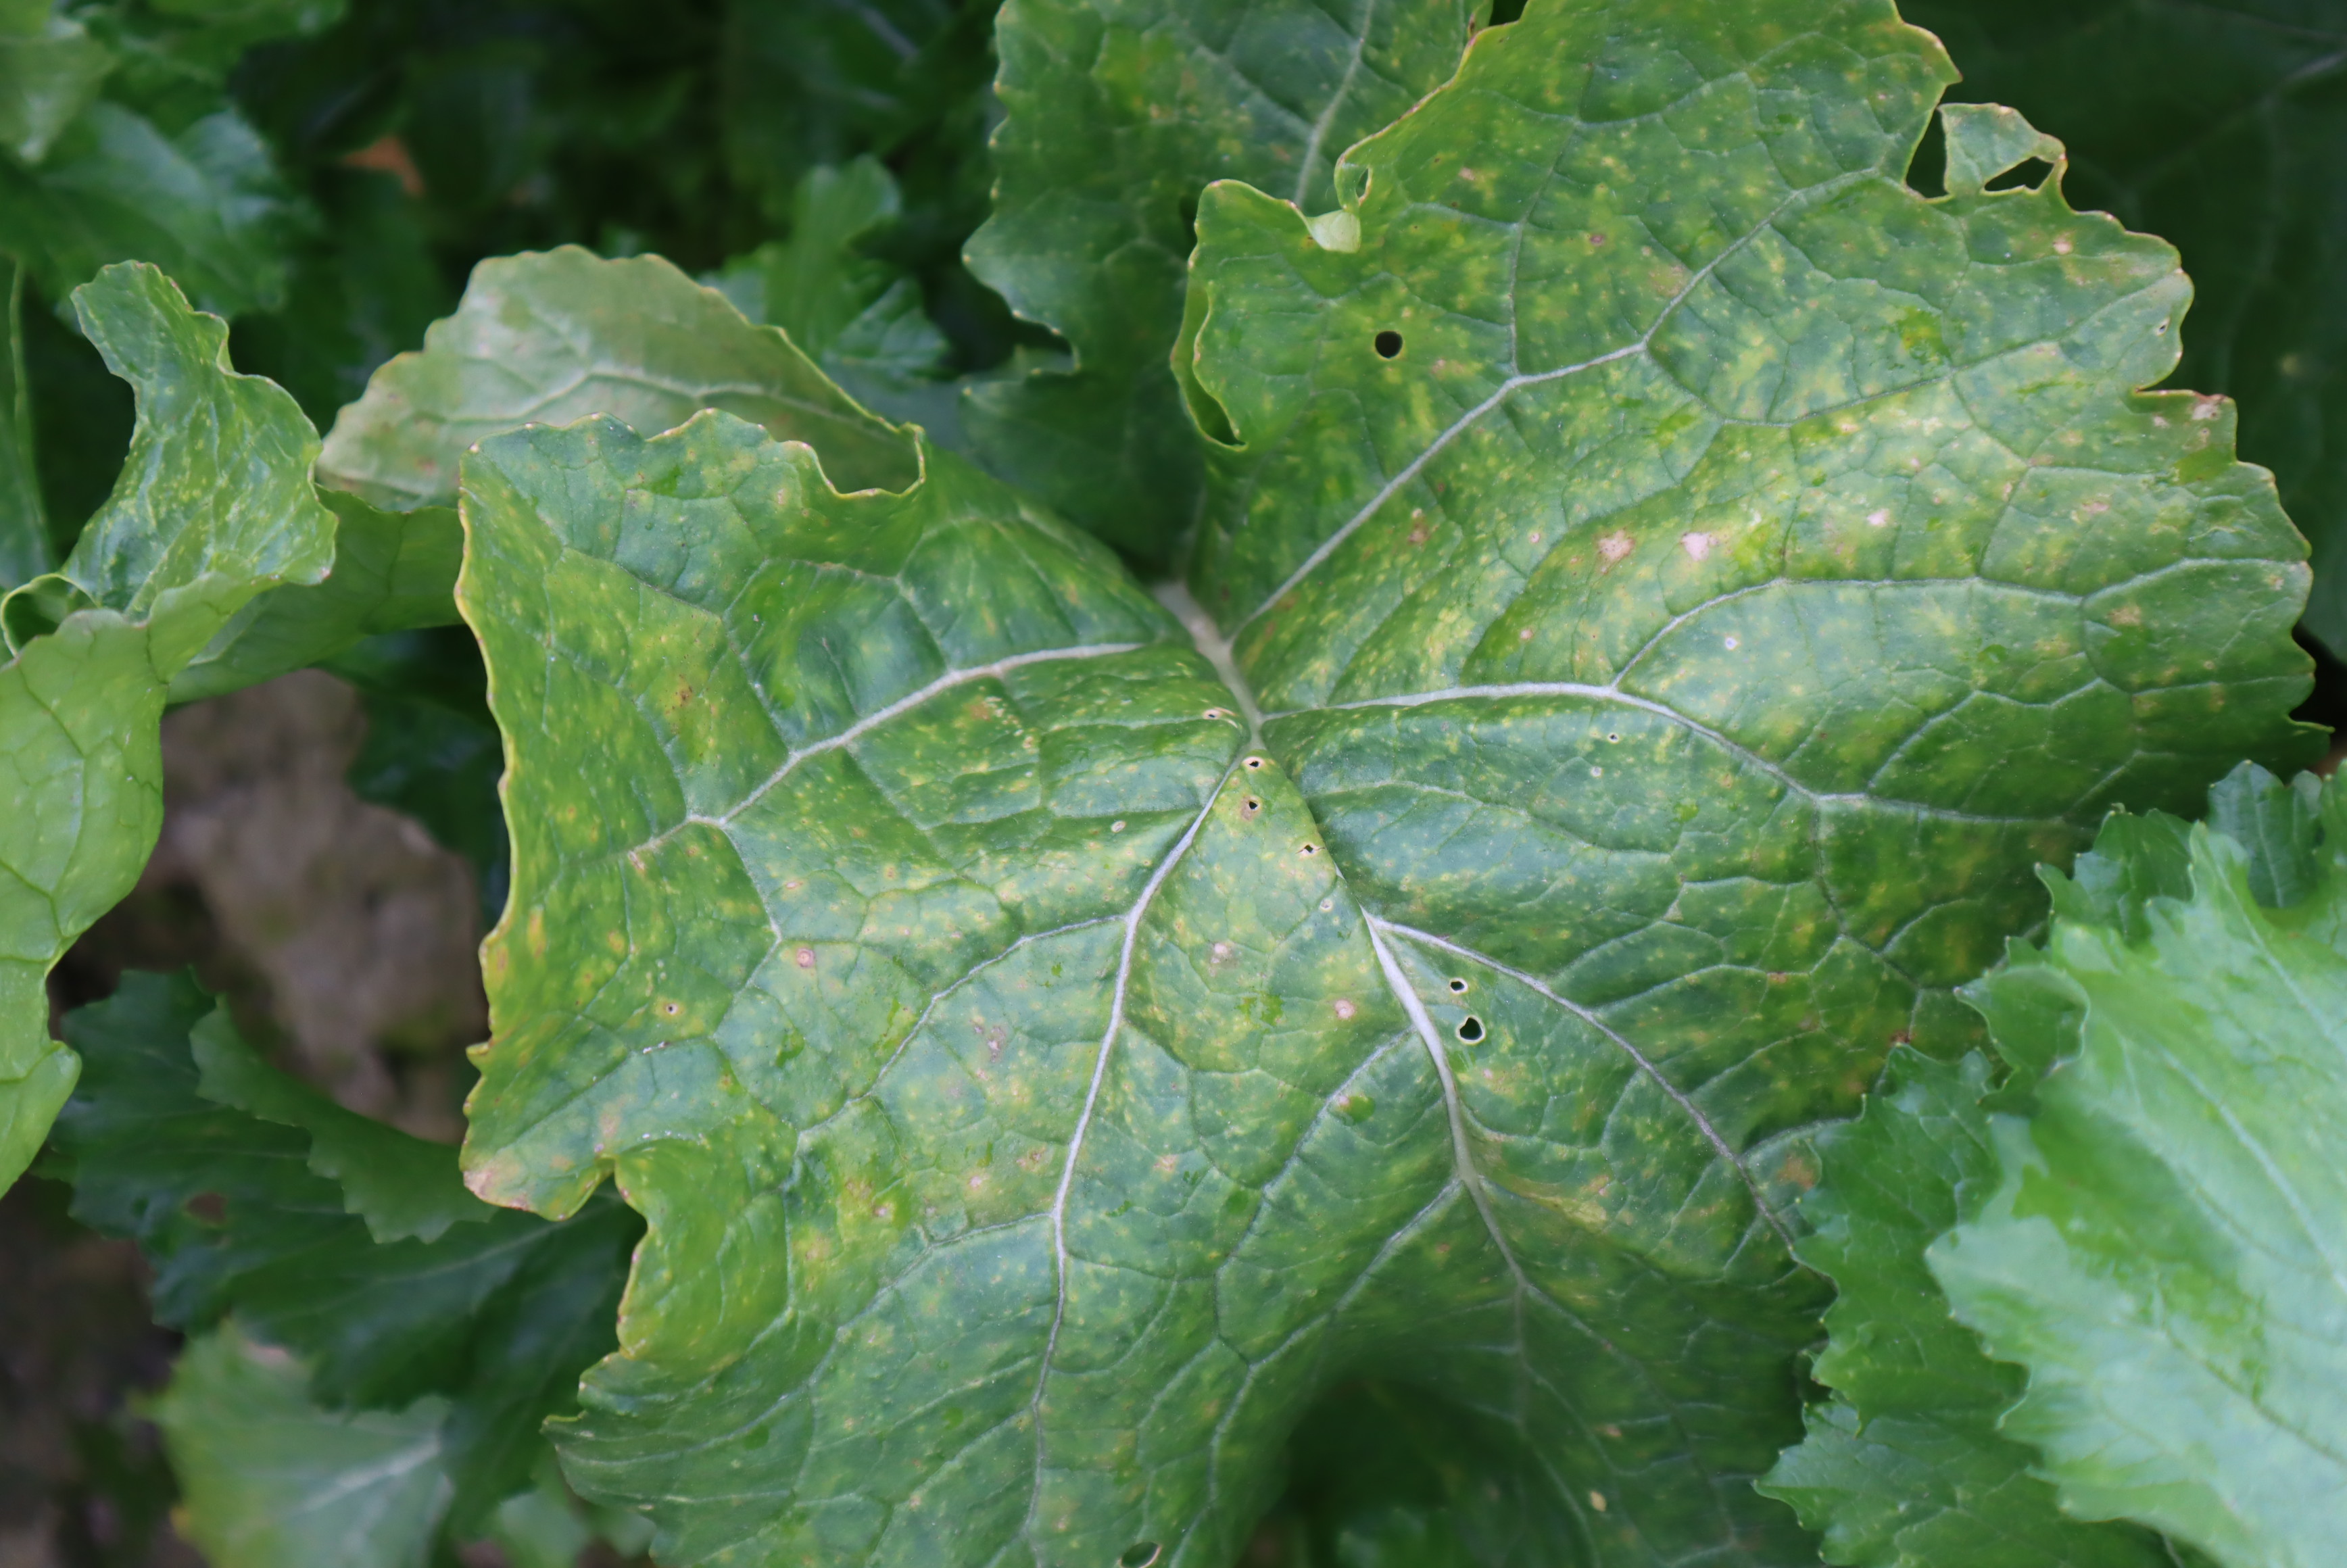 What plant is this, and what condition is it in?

rapini, septoria
